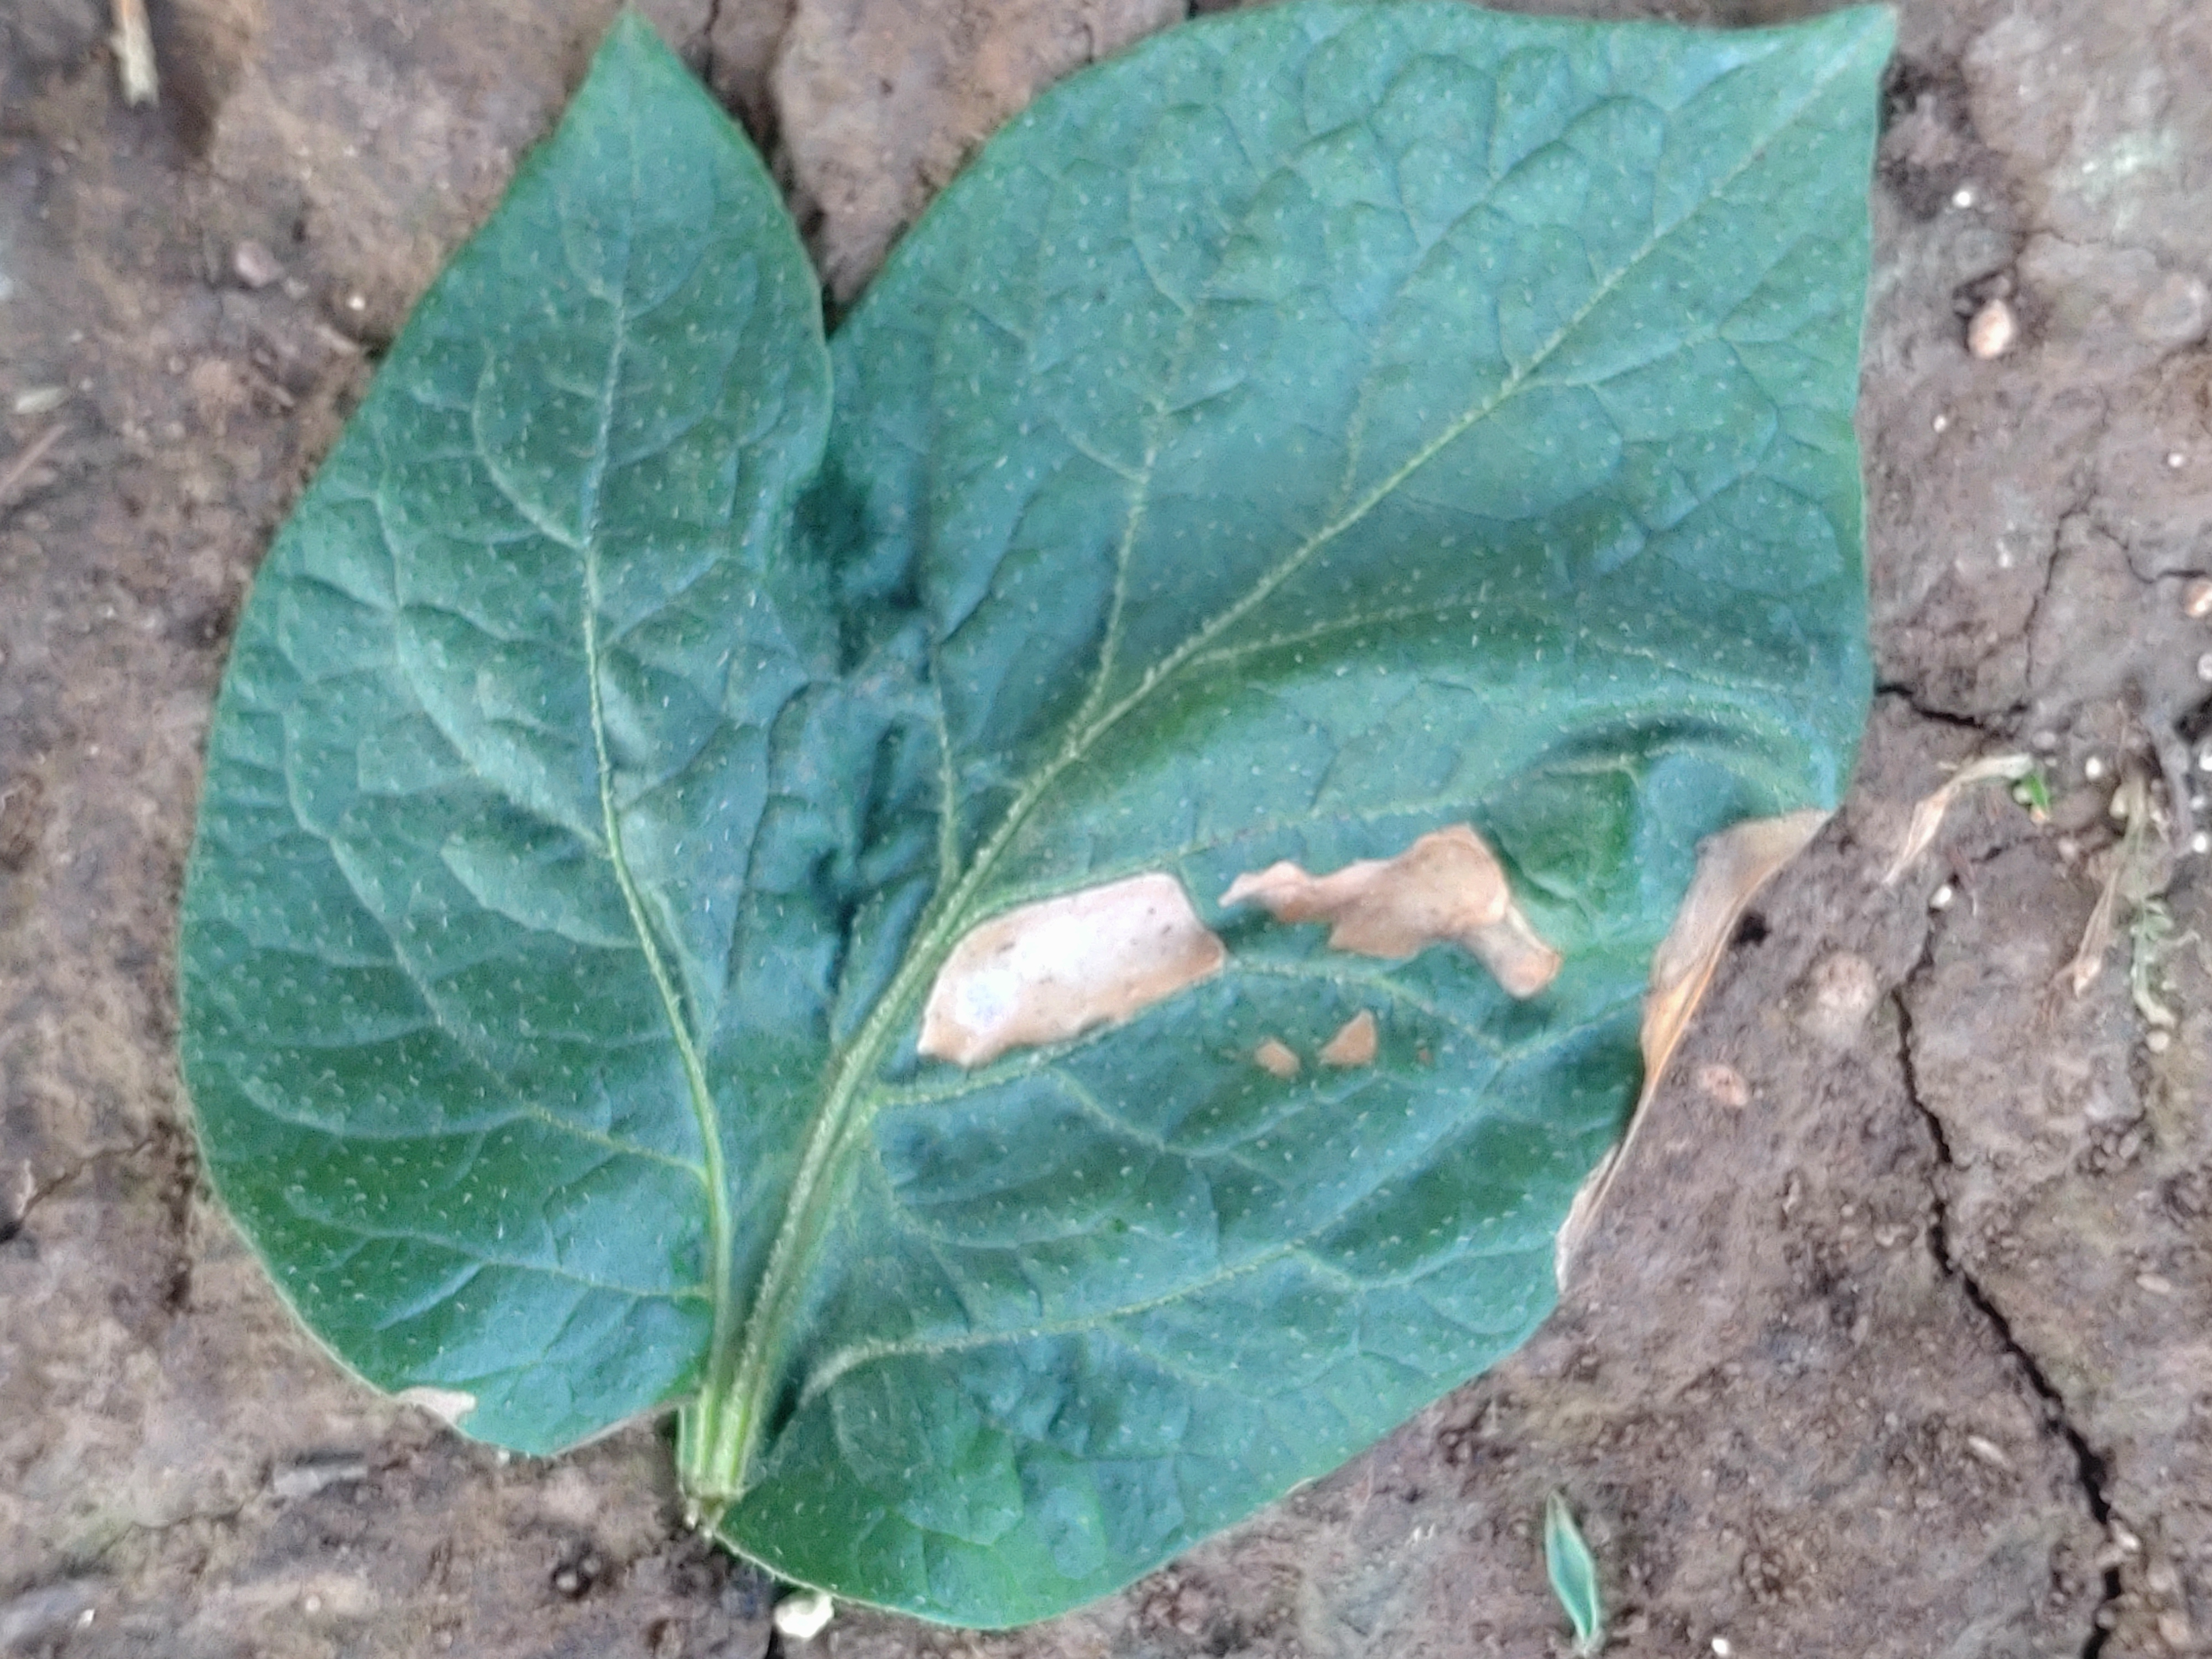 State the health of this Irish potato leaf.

early blight
